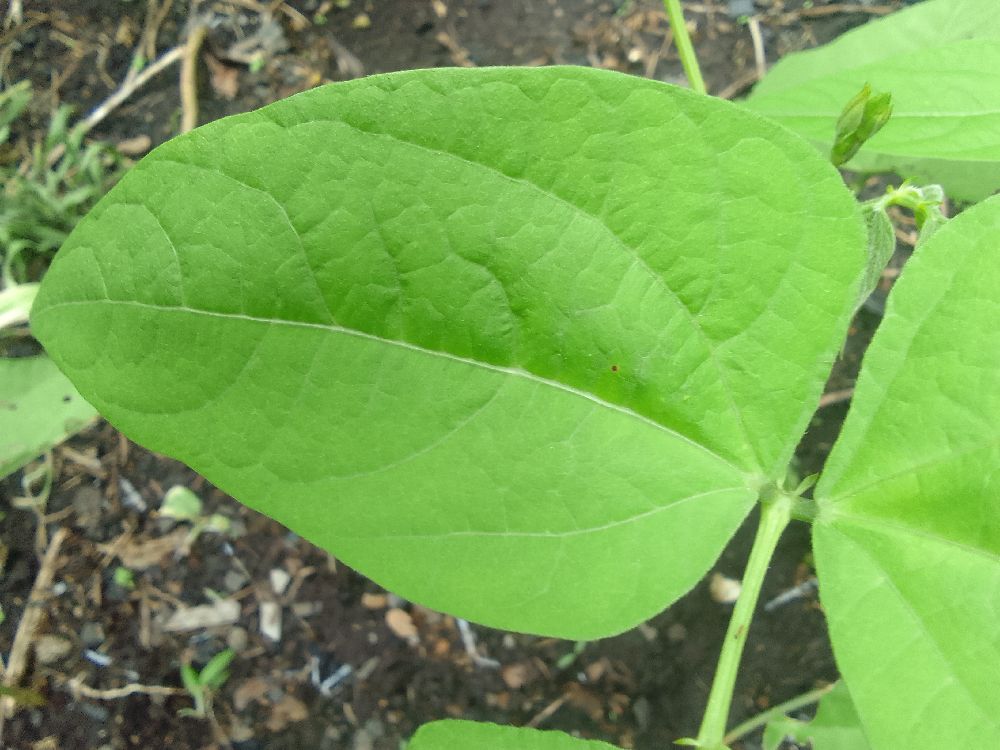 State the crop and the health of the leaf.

common bean, healthy
